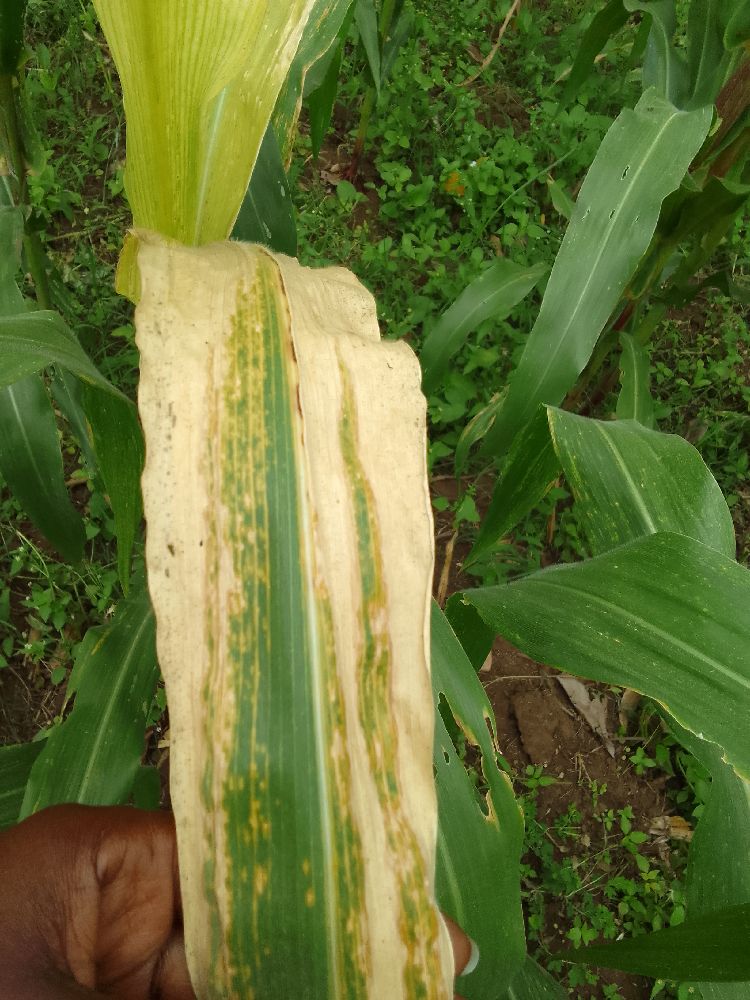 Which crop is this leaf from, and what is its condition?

maize, maize lethal necrosis
